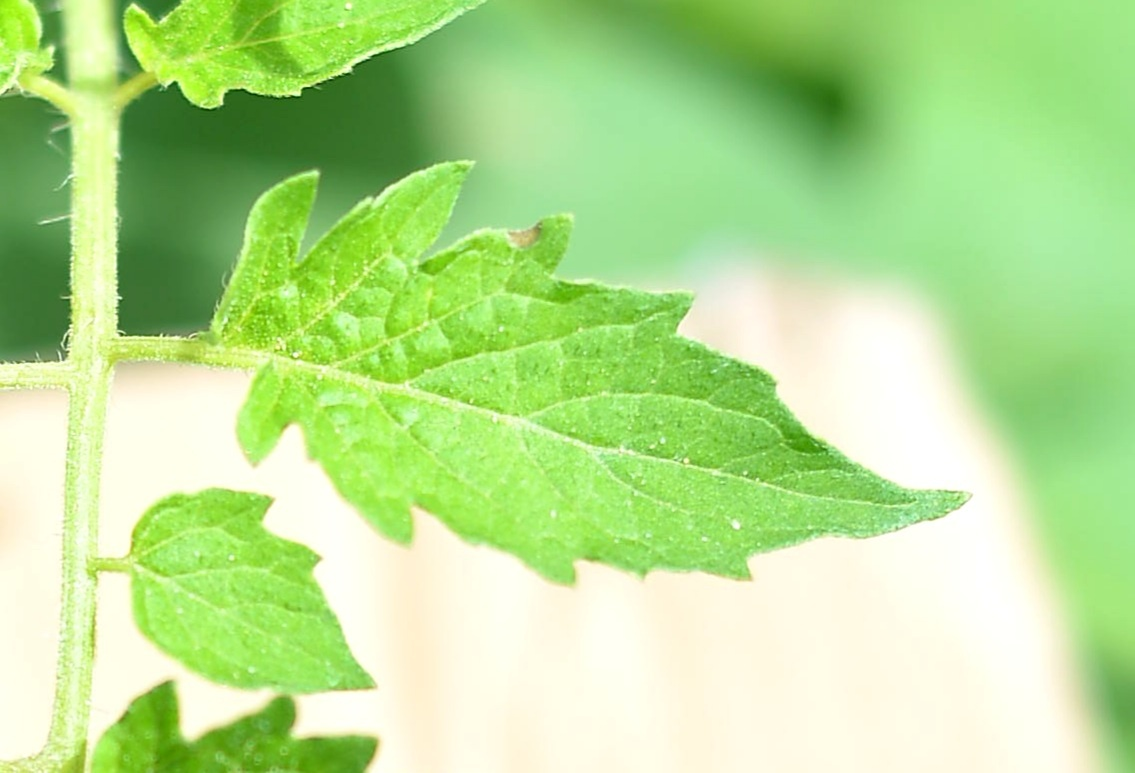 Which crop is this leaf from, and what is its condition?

tomato, healthy
